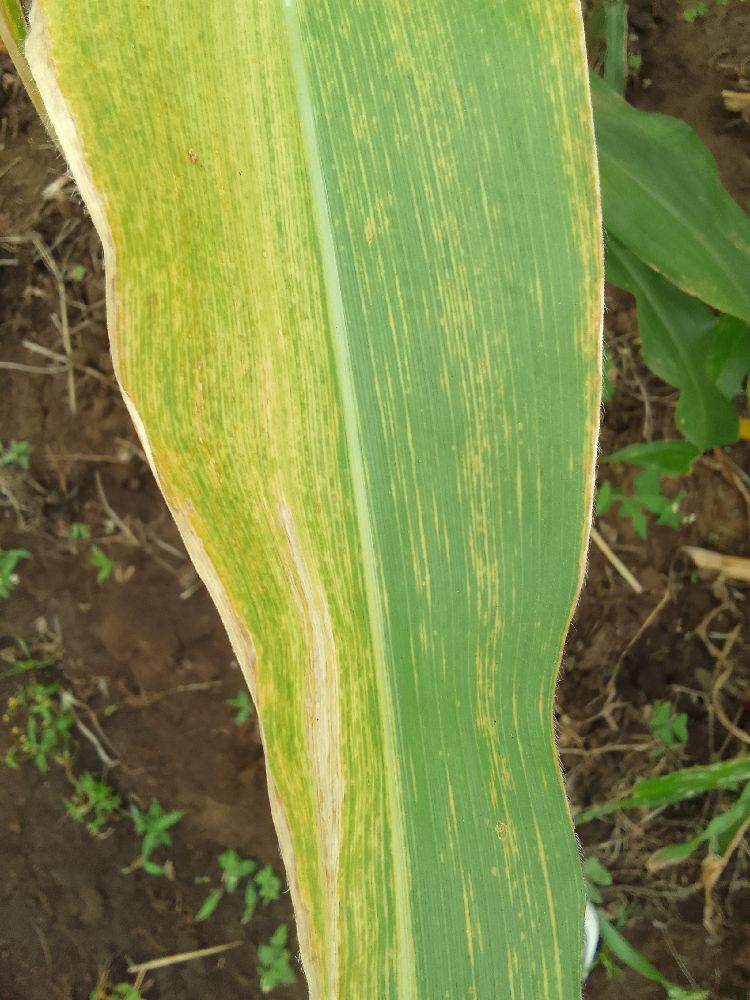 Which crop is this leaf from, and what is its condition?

maize, maize lethal necrosis
